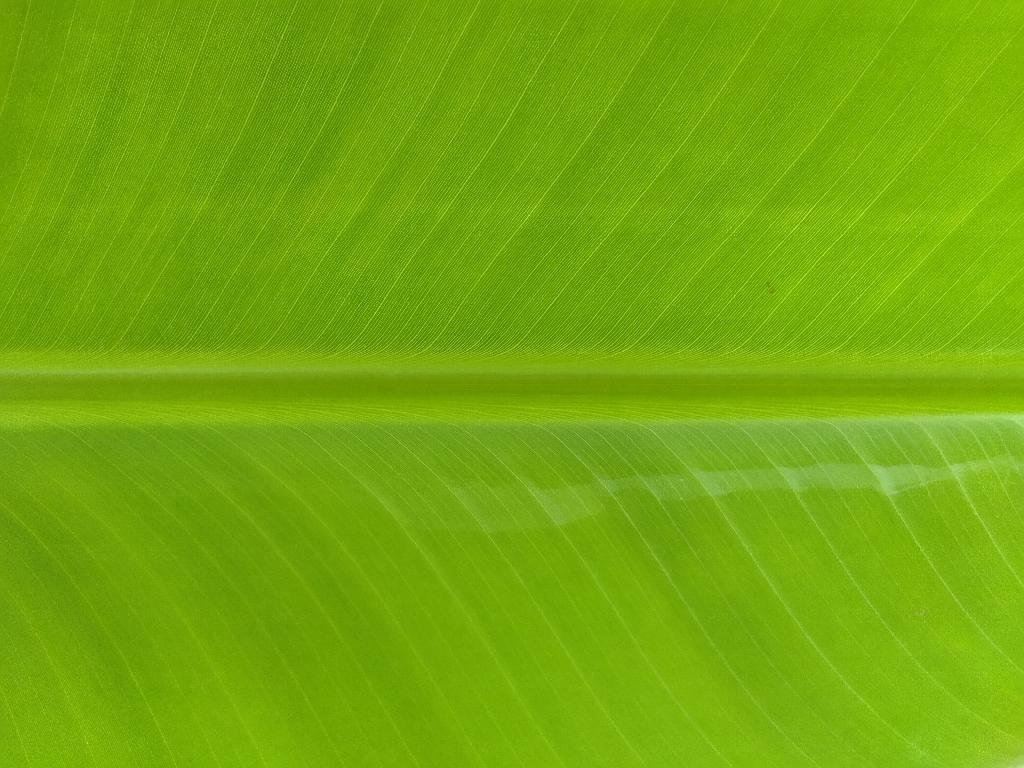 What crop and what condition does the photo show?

banana, healthy
